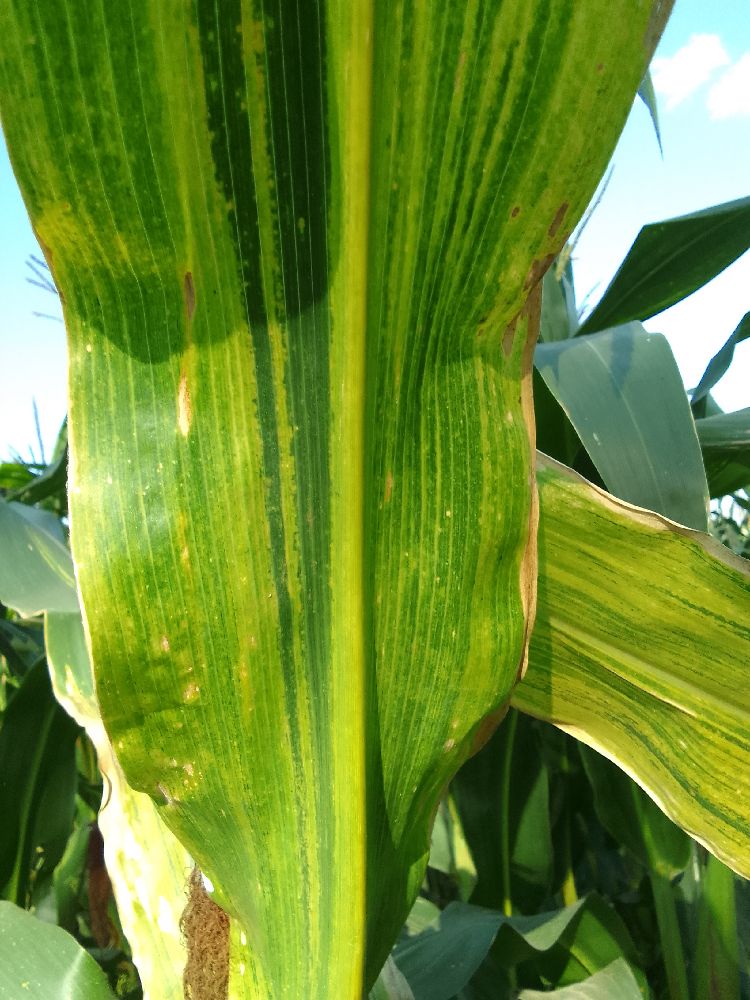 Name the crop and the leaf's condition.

maize, maize lethal necrosis
